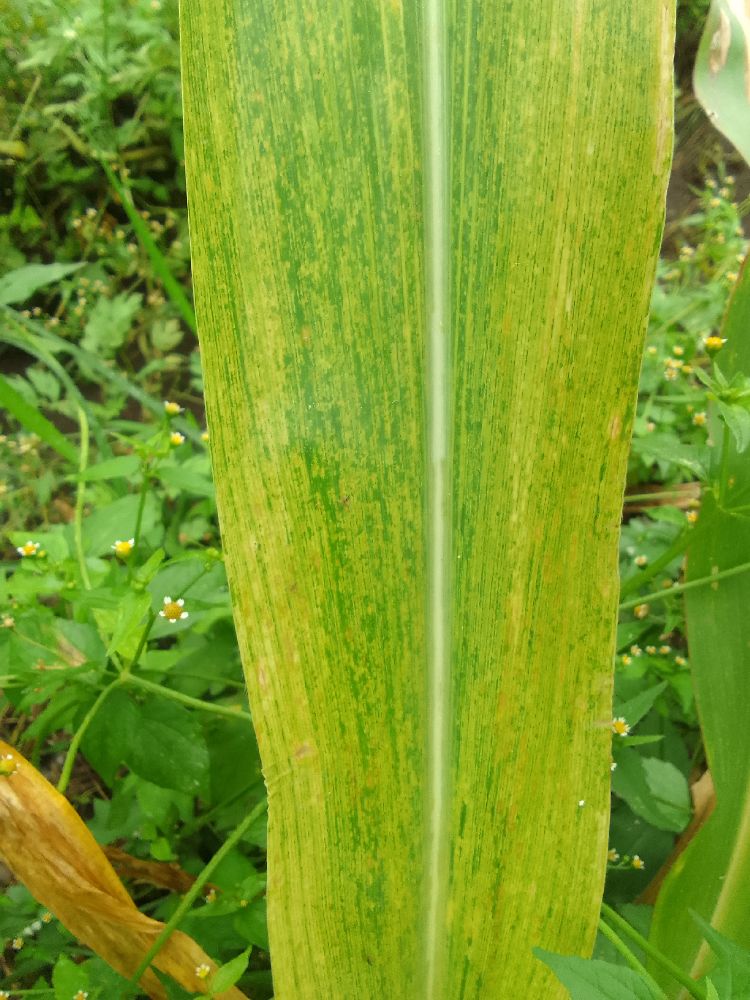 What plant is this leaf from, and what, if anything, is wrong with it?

maize, maize lethal necrosis
